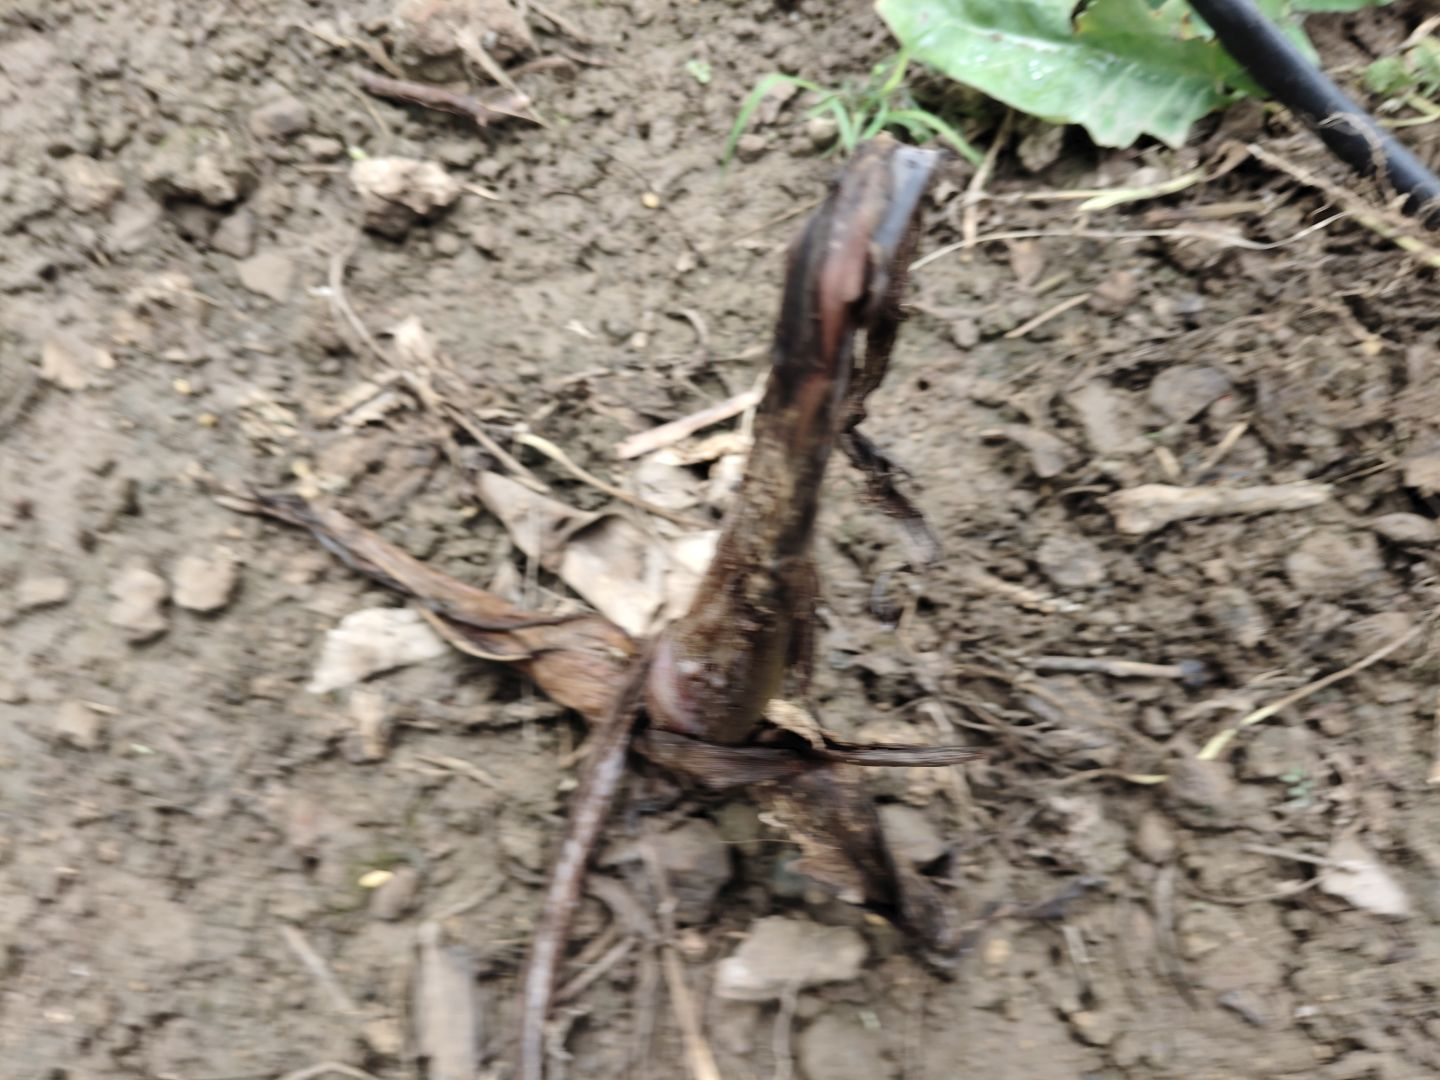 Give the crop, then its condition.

taro, root rot
